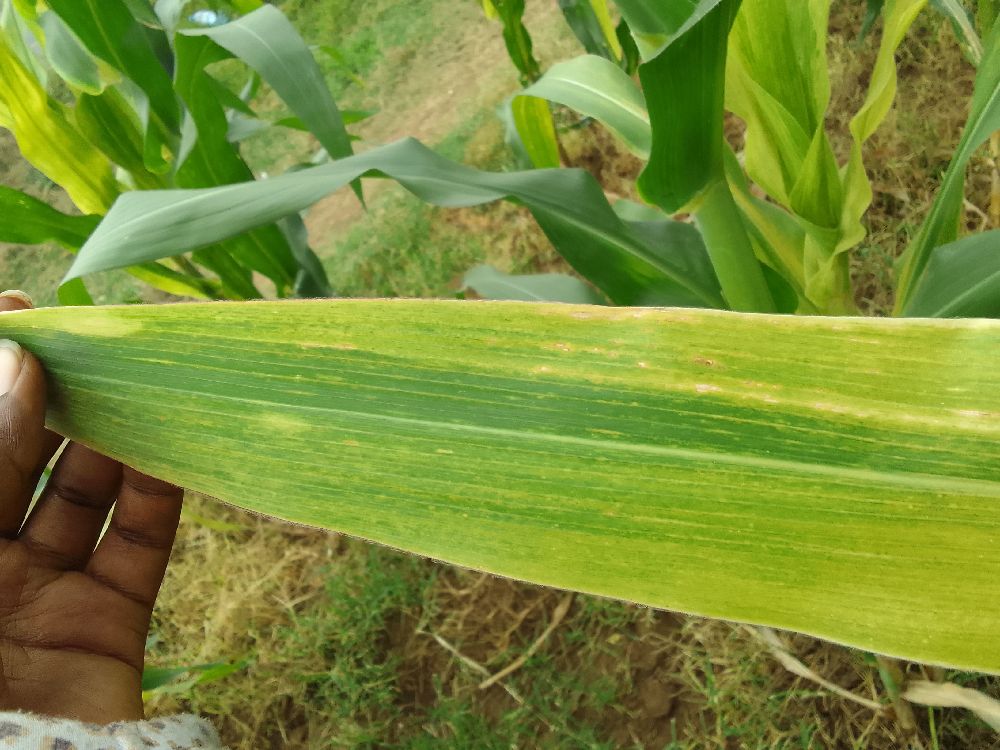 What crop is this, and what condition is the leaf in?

maize, maize lethal necrosis
